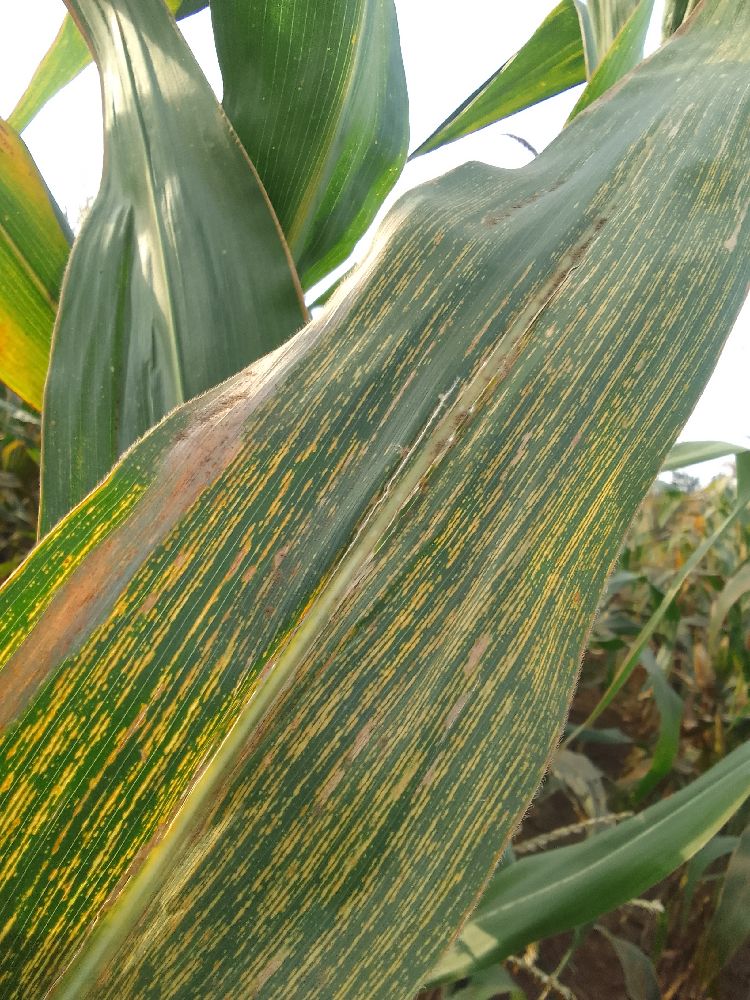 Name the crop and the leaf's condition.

maize, maize streak virus
